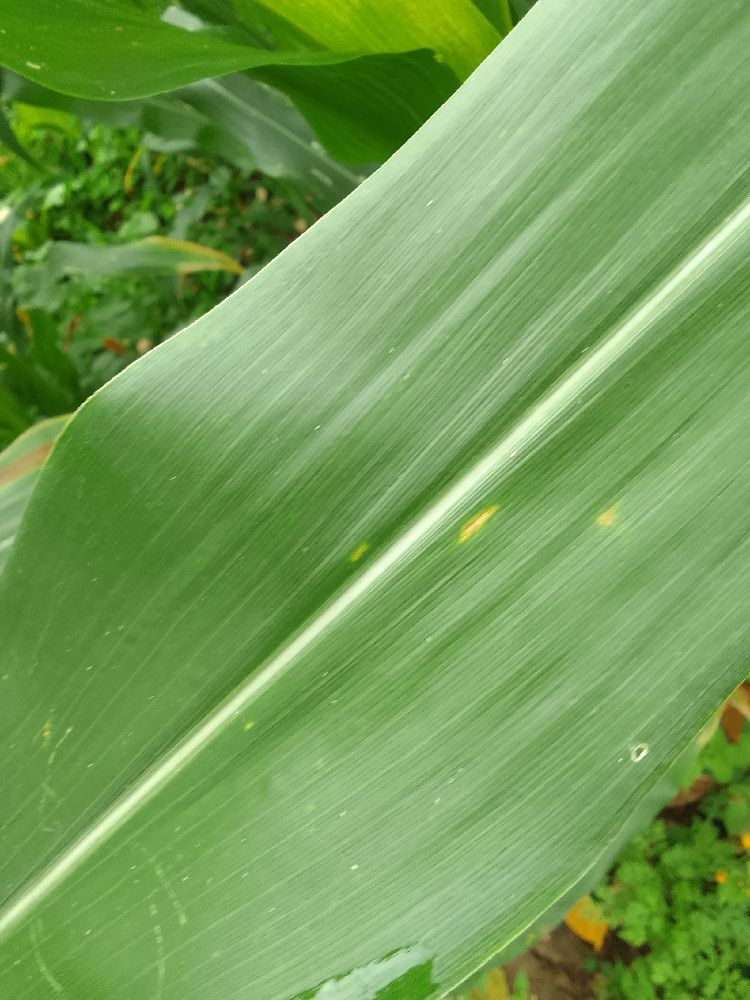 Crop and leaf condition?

maize, healthy
